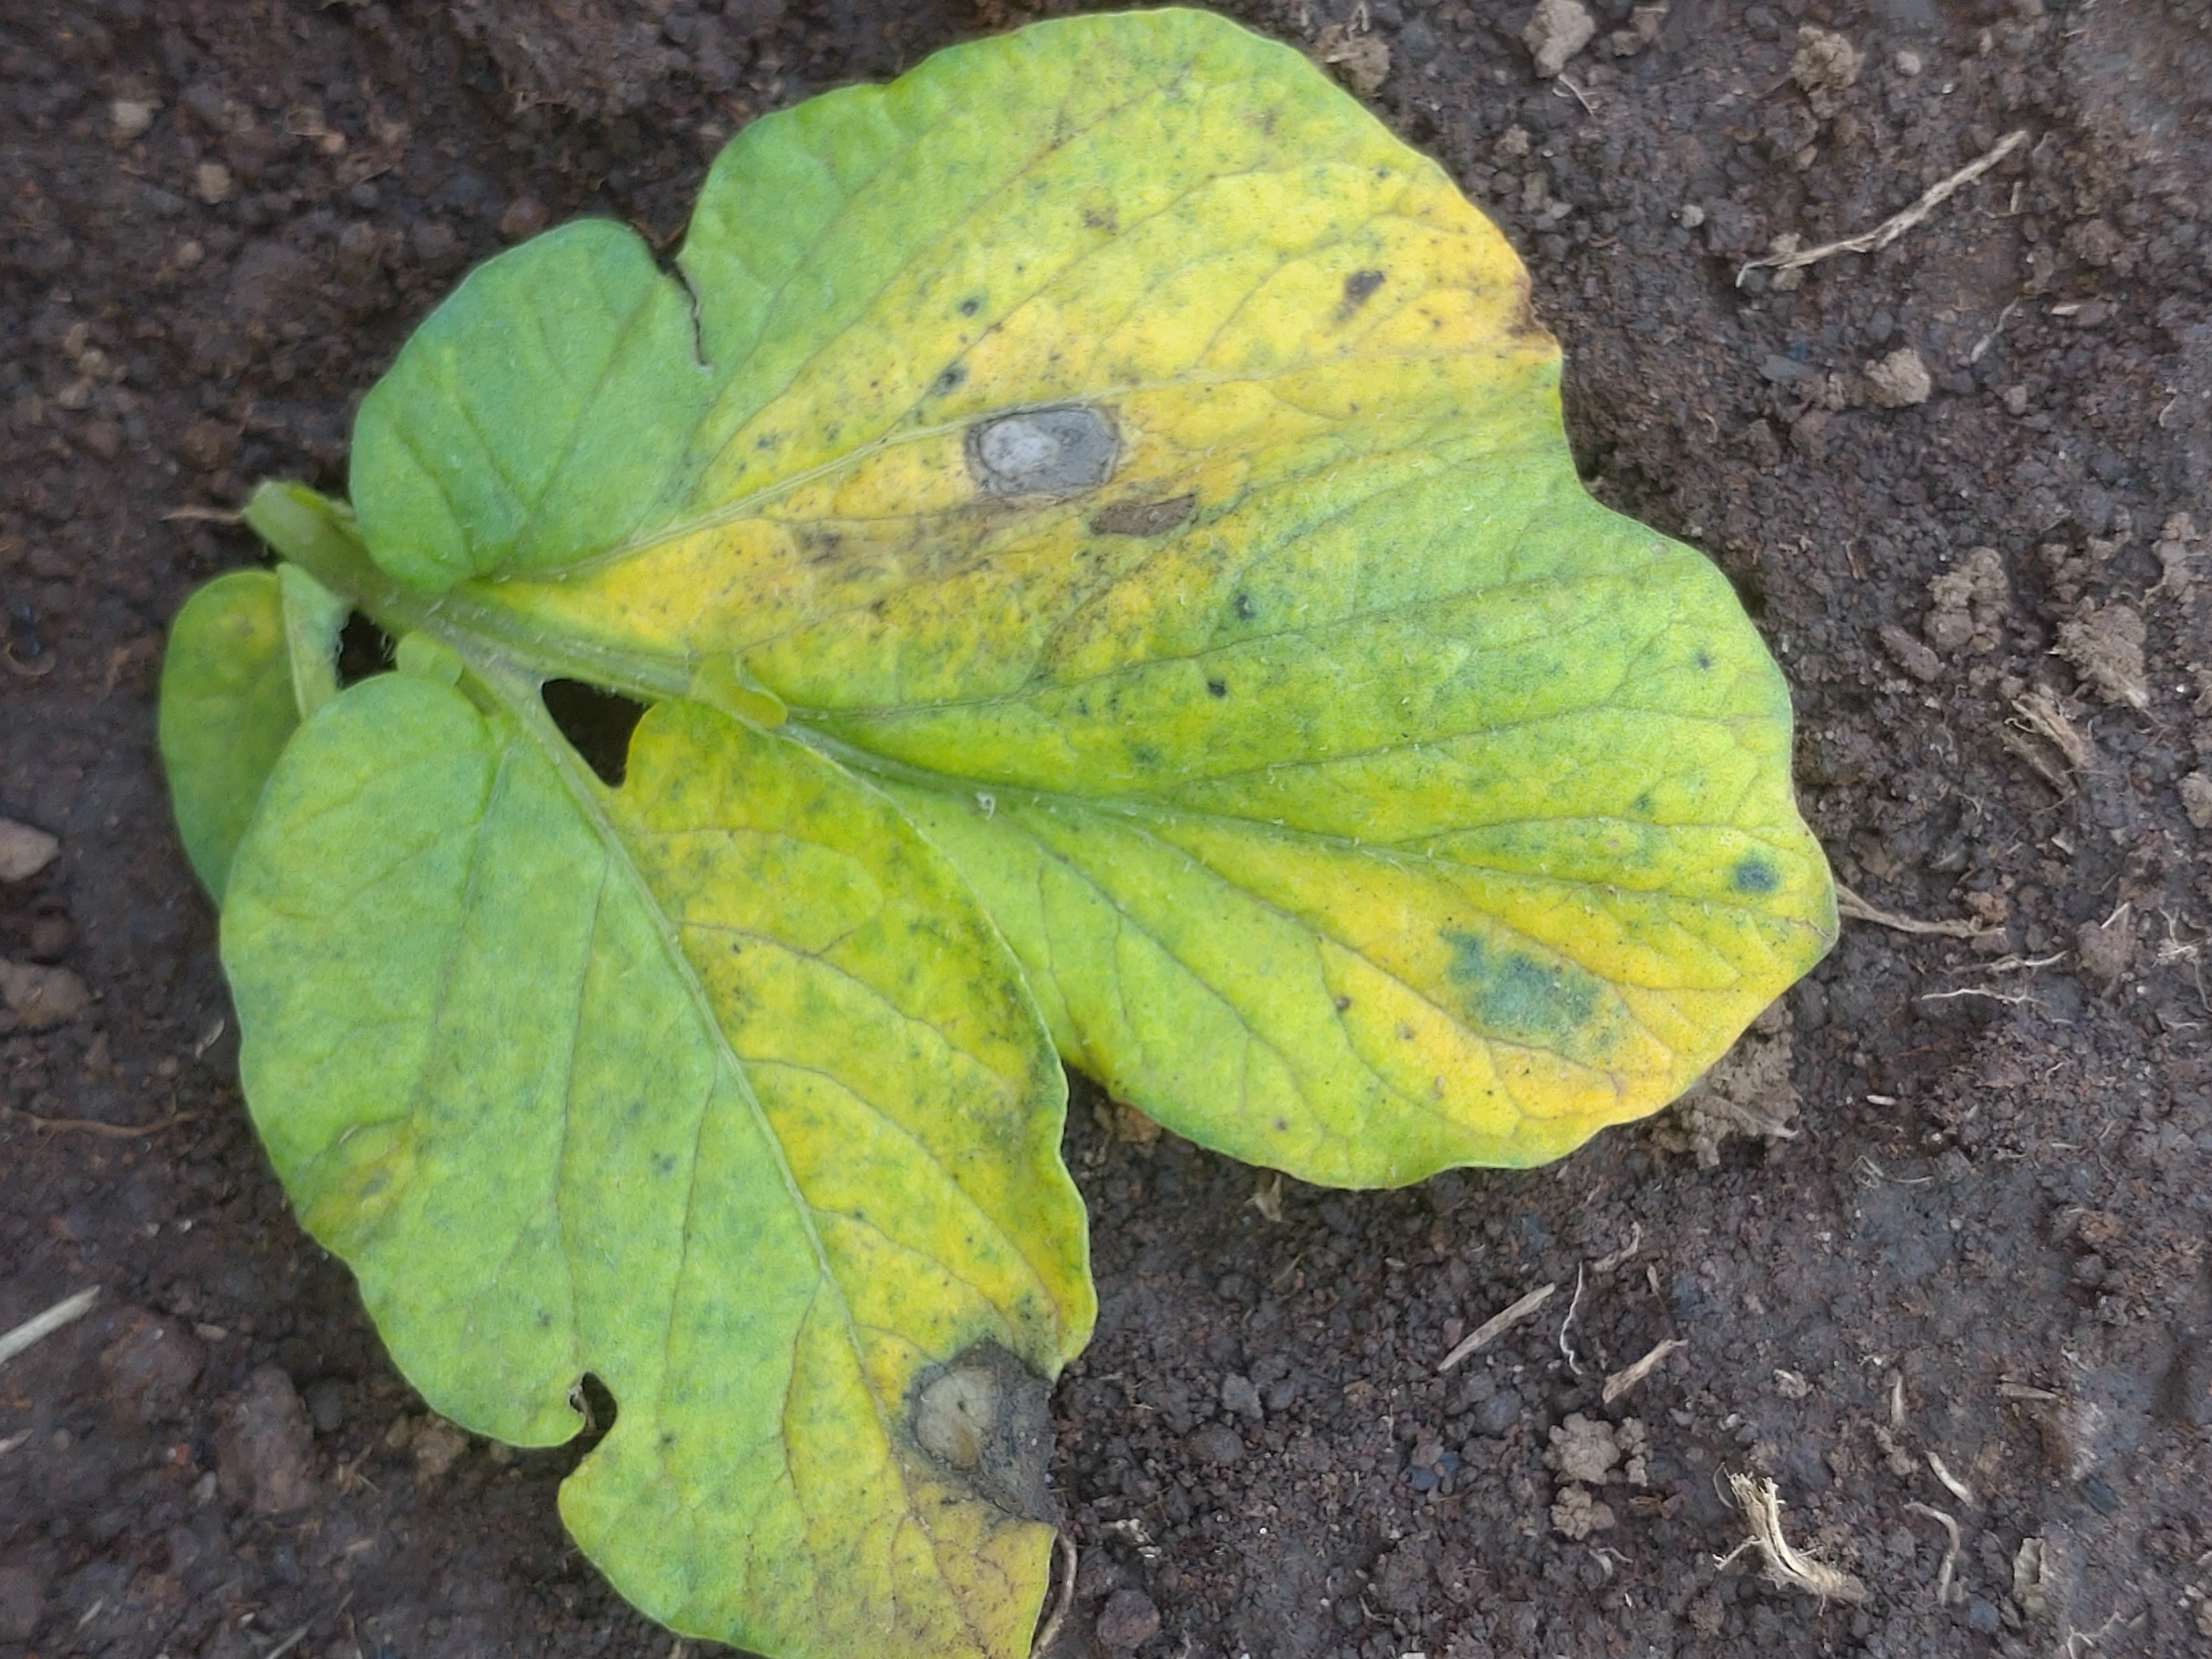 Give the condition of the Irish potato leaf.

late blight
